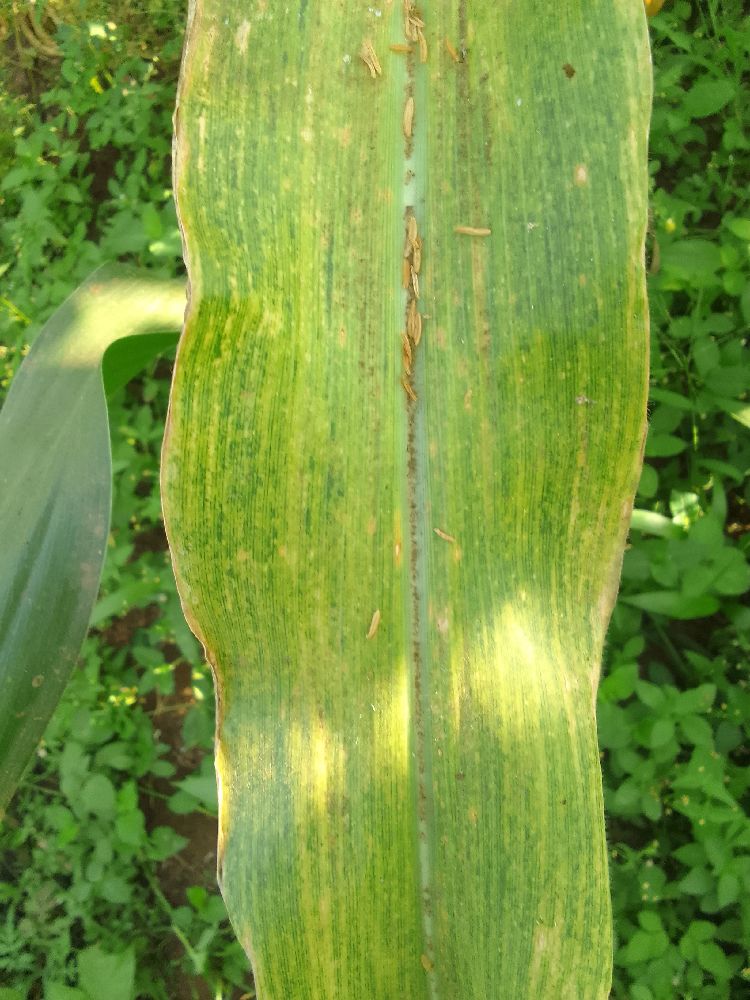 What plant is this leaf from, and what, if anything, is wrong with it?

maize, maize lethal necrosis
